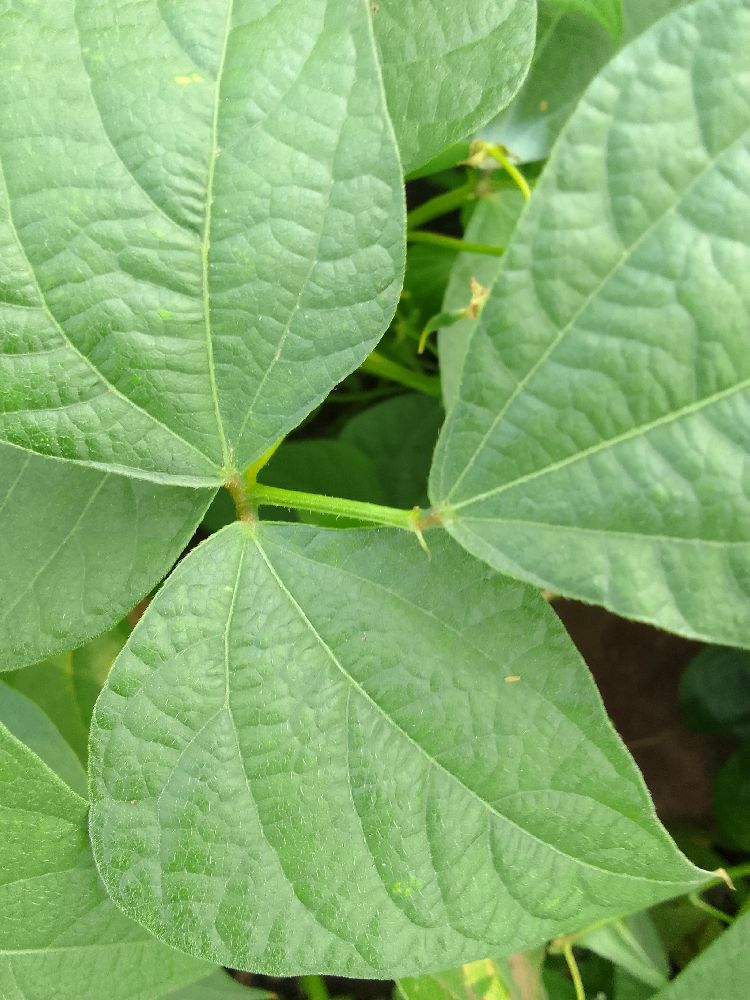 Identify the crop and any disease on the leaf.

common bean, healthy
